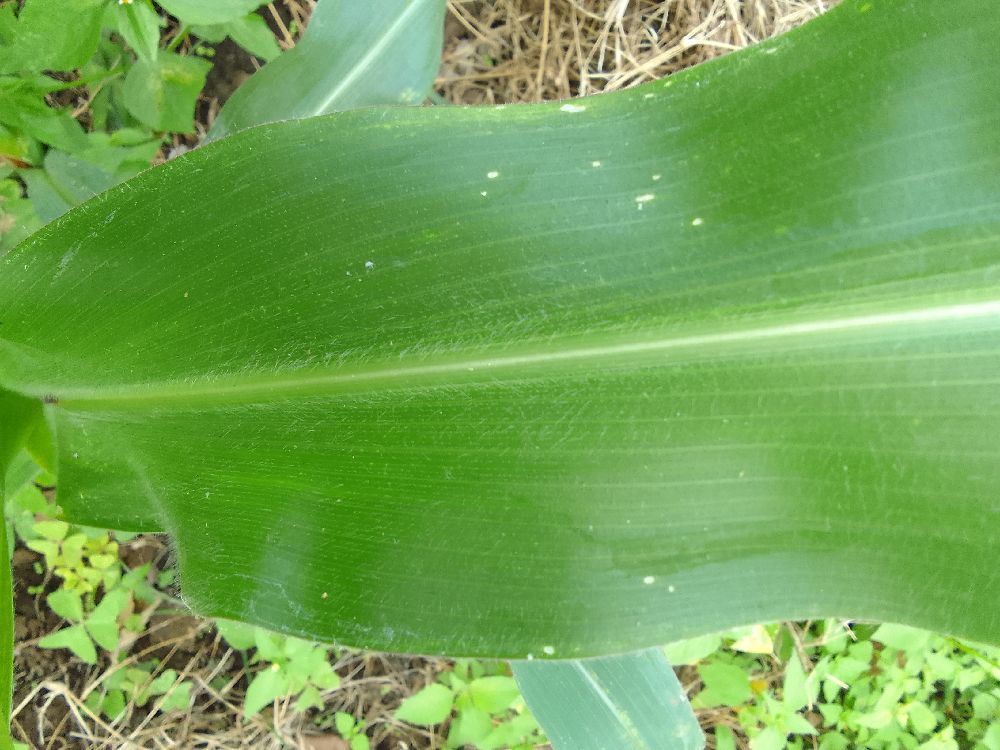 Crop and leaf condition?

maize, healthy
